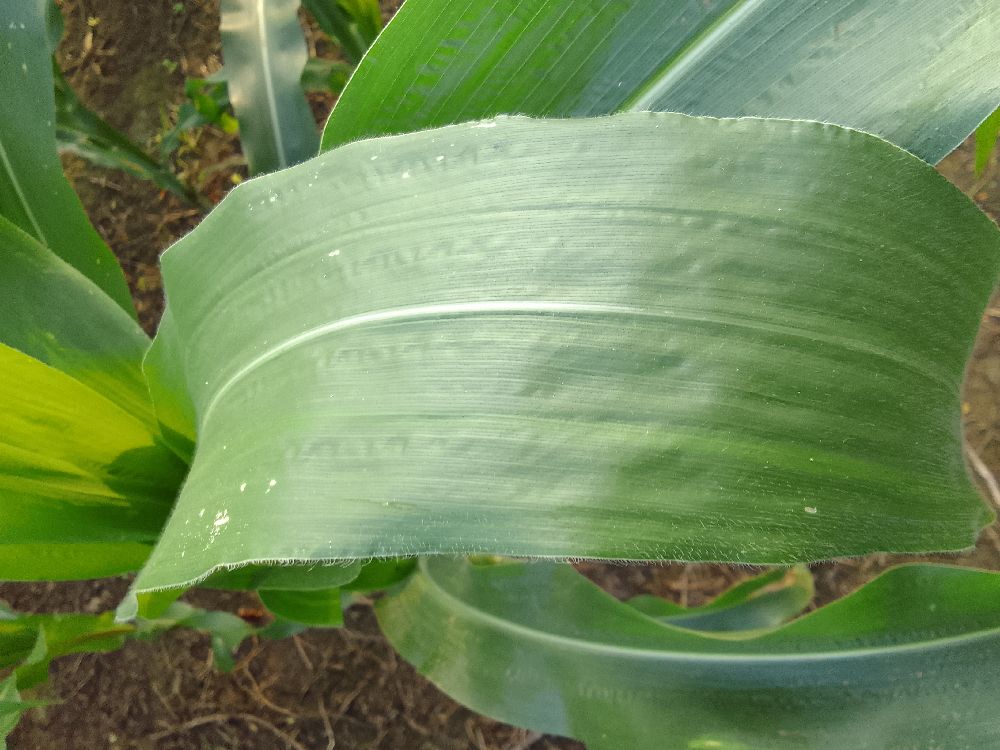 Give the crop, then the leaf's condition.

maize, healthy
